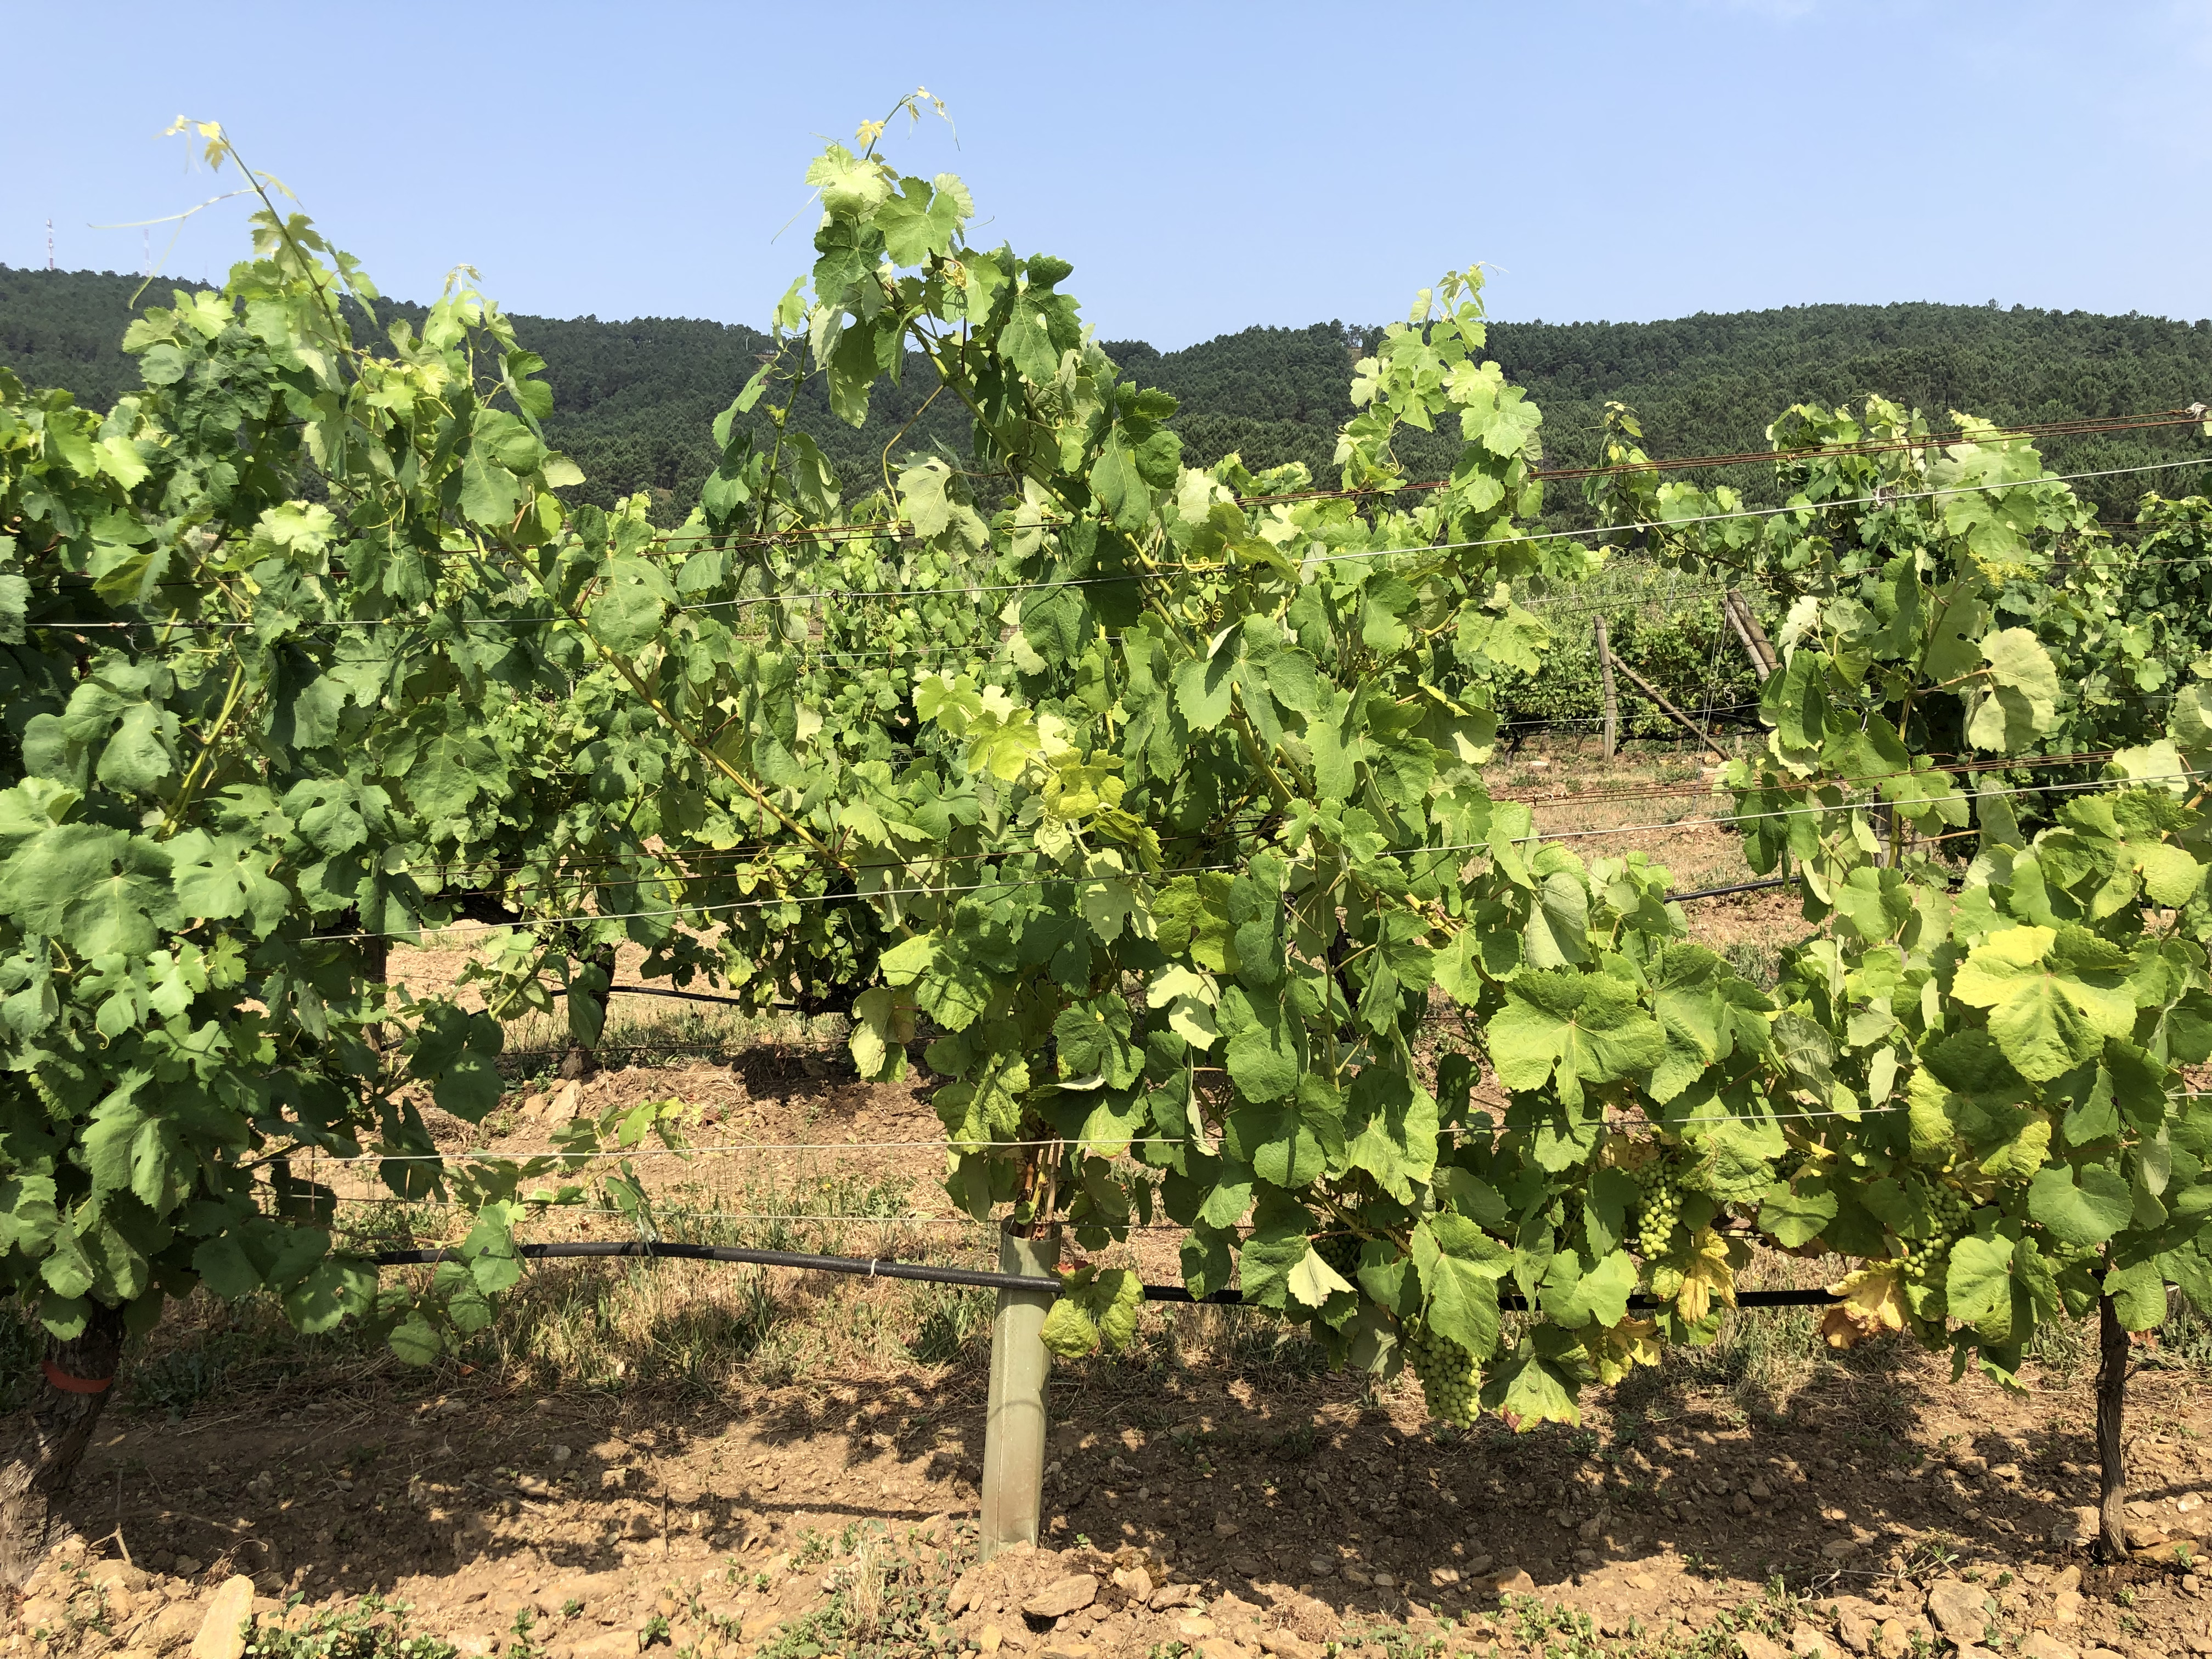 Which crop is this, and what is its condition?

grapevine, not affected by esca disease
